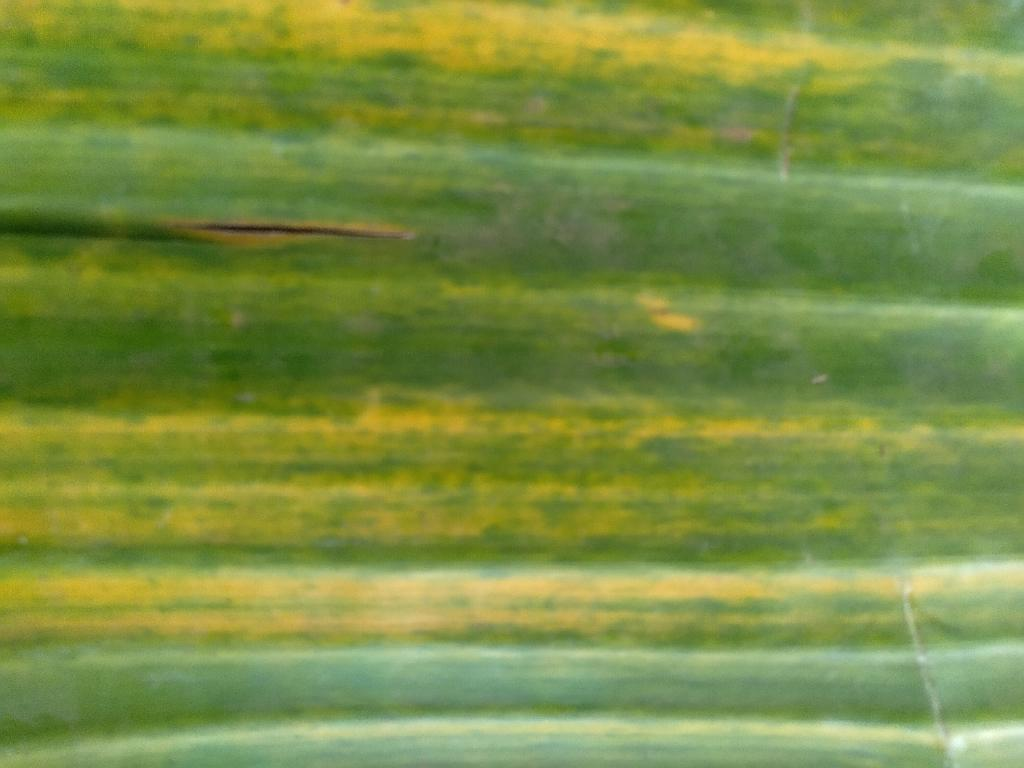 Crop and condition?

banana, fusarium wilt race 1
